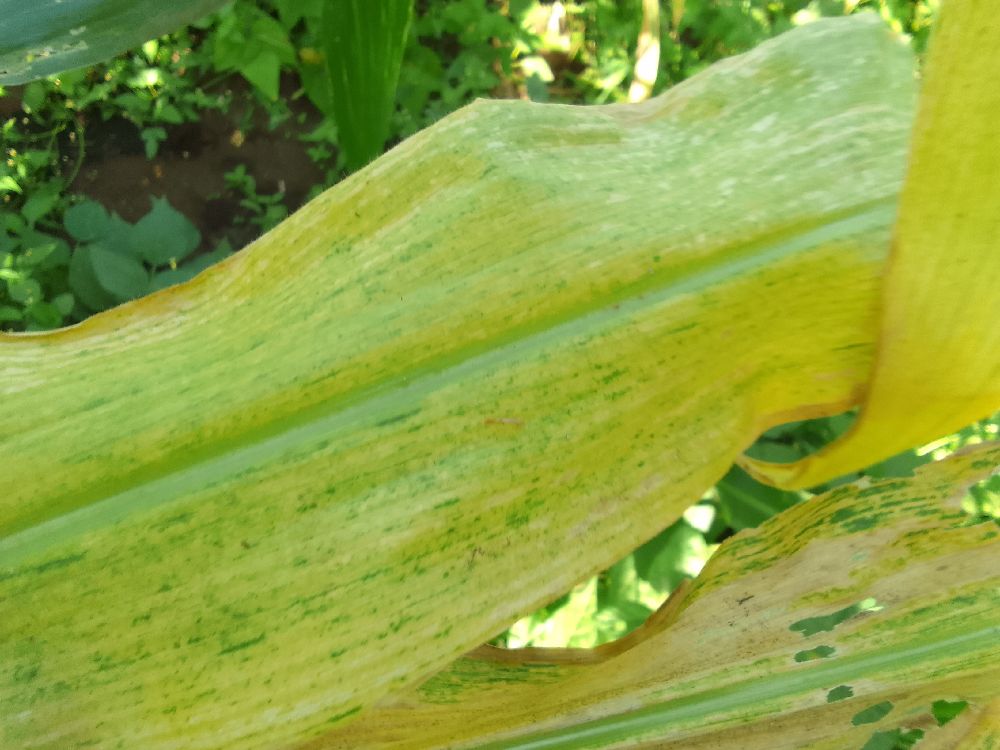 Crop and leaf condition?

maize, maize lethal necrosis
